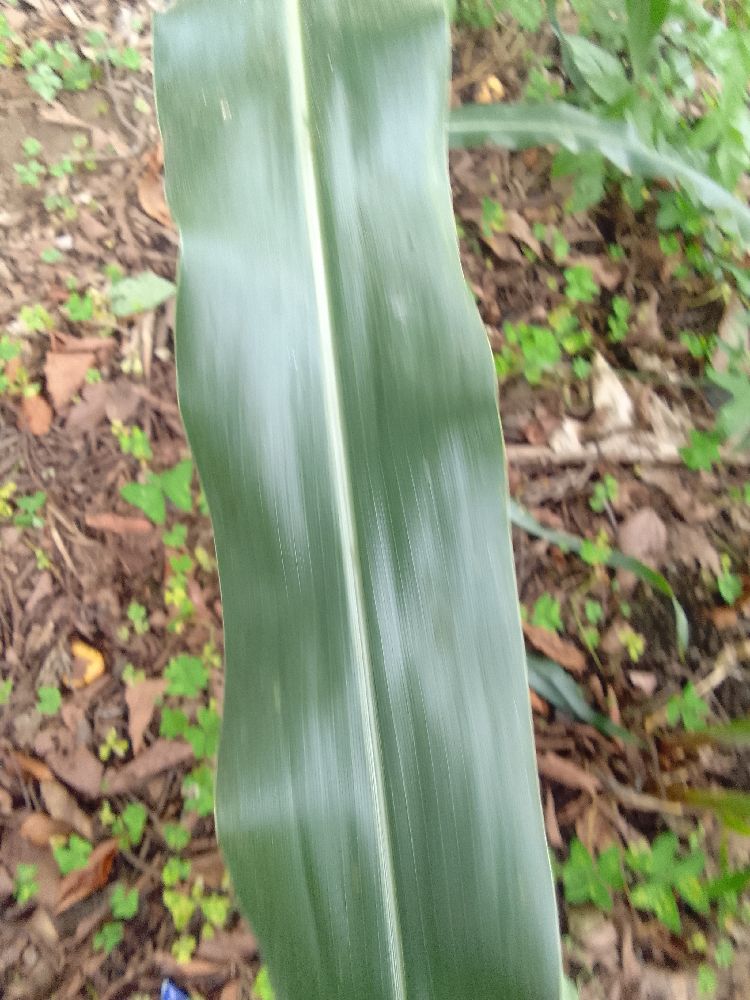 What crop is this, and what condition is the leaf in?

maize, healthy
